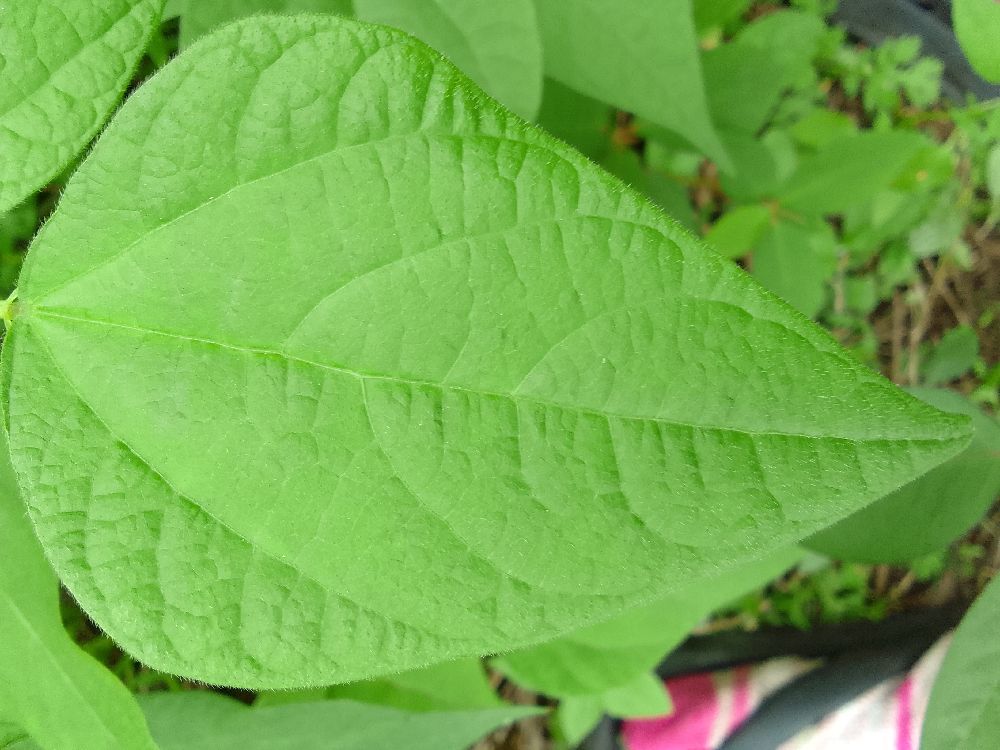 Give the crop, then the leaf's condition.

common bean, healthy
